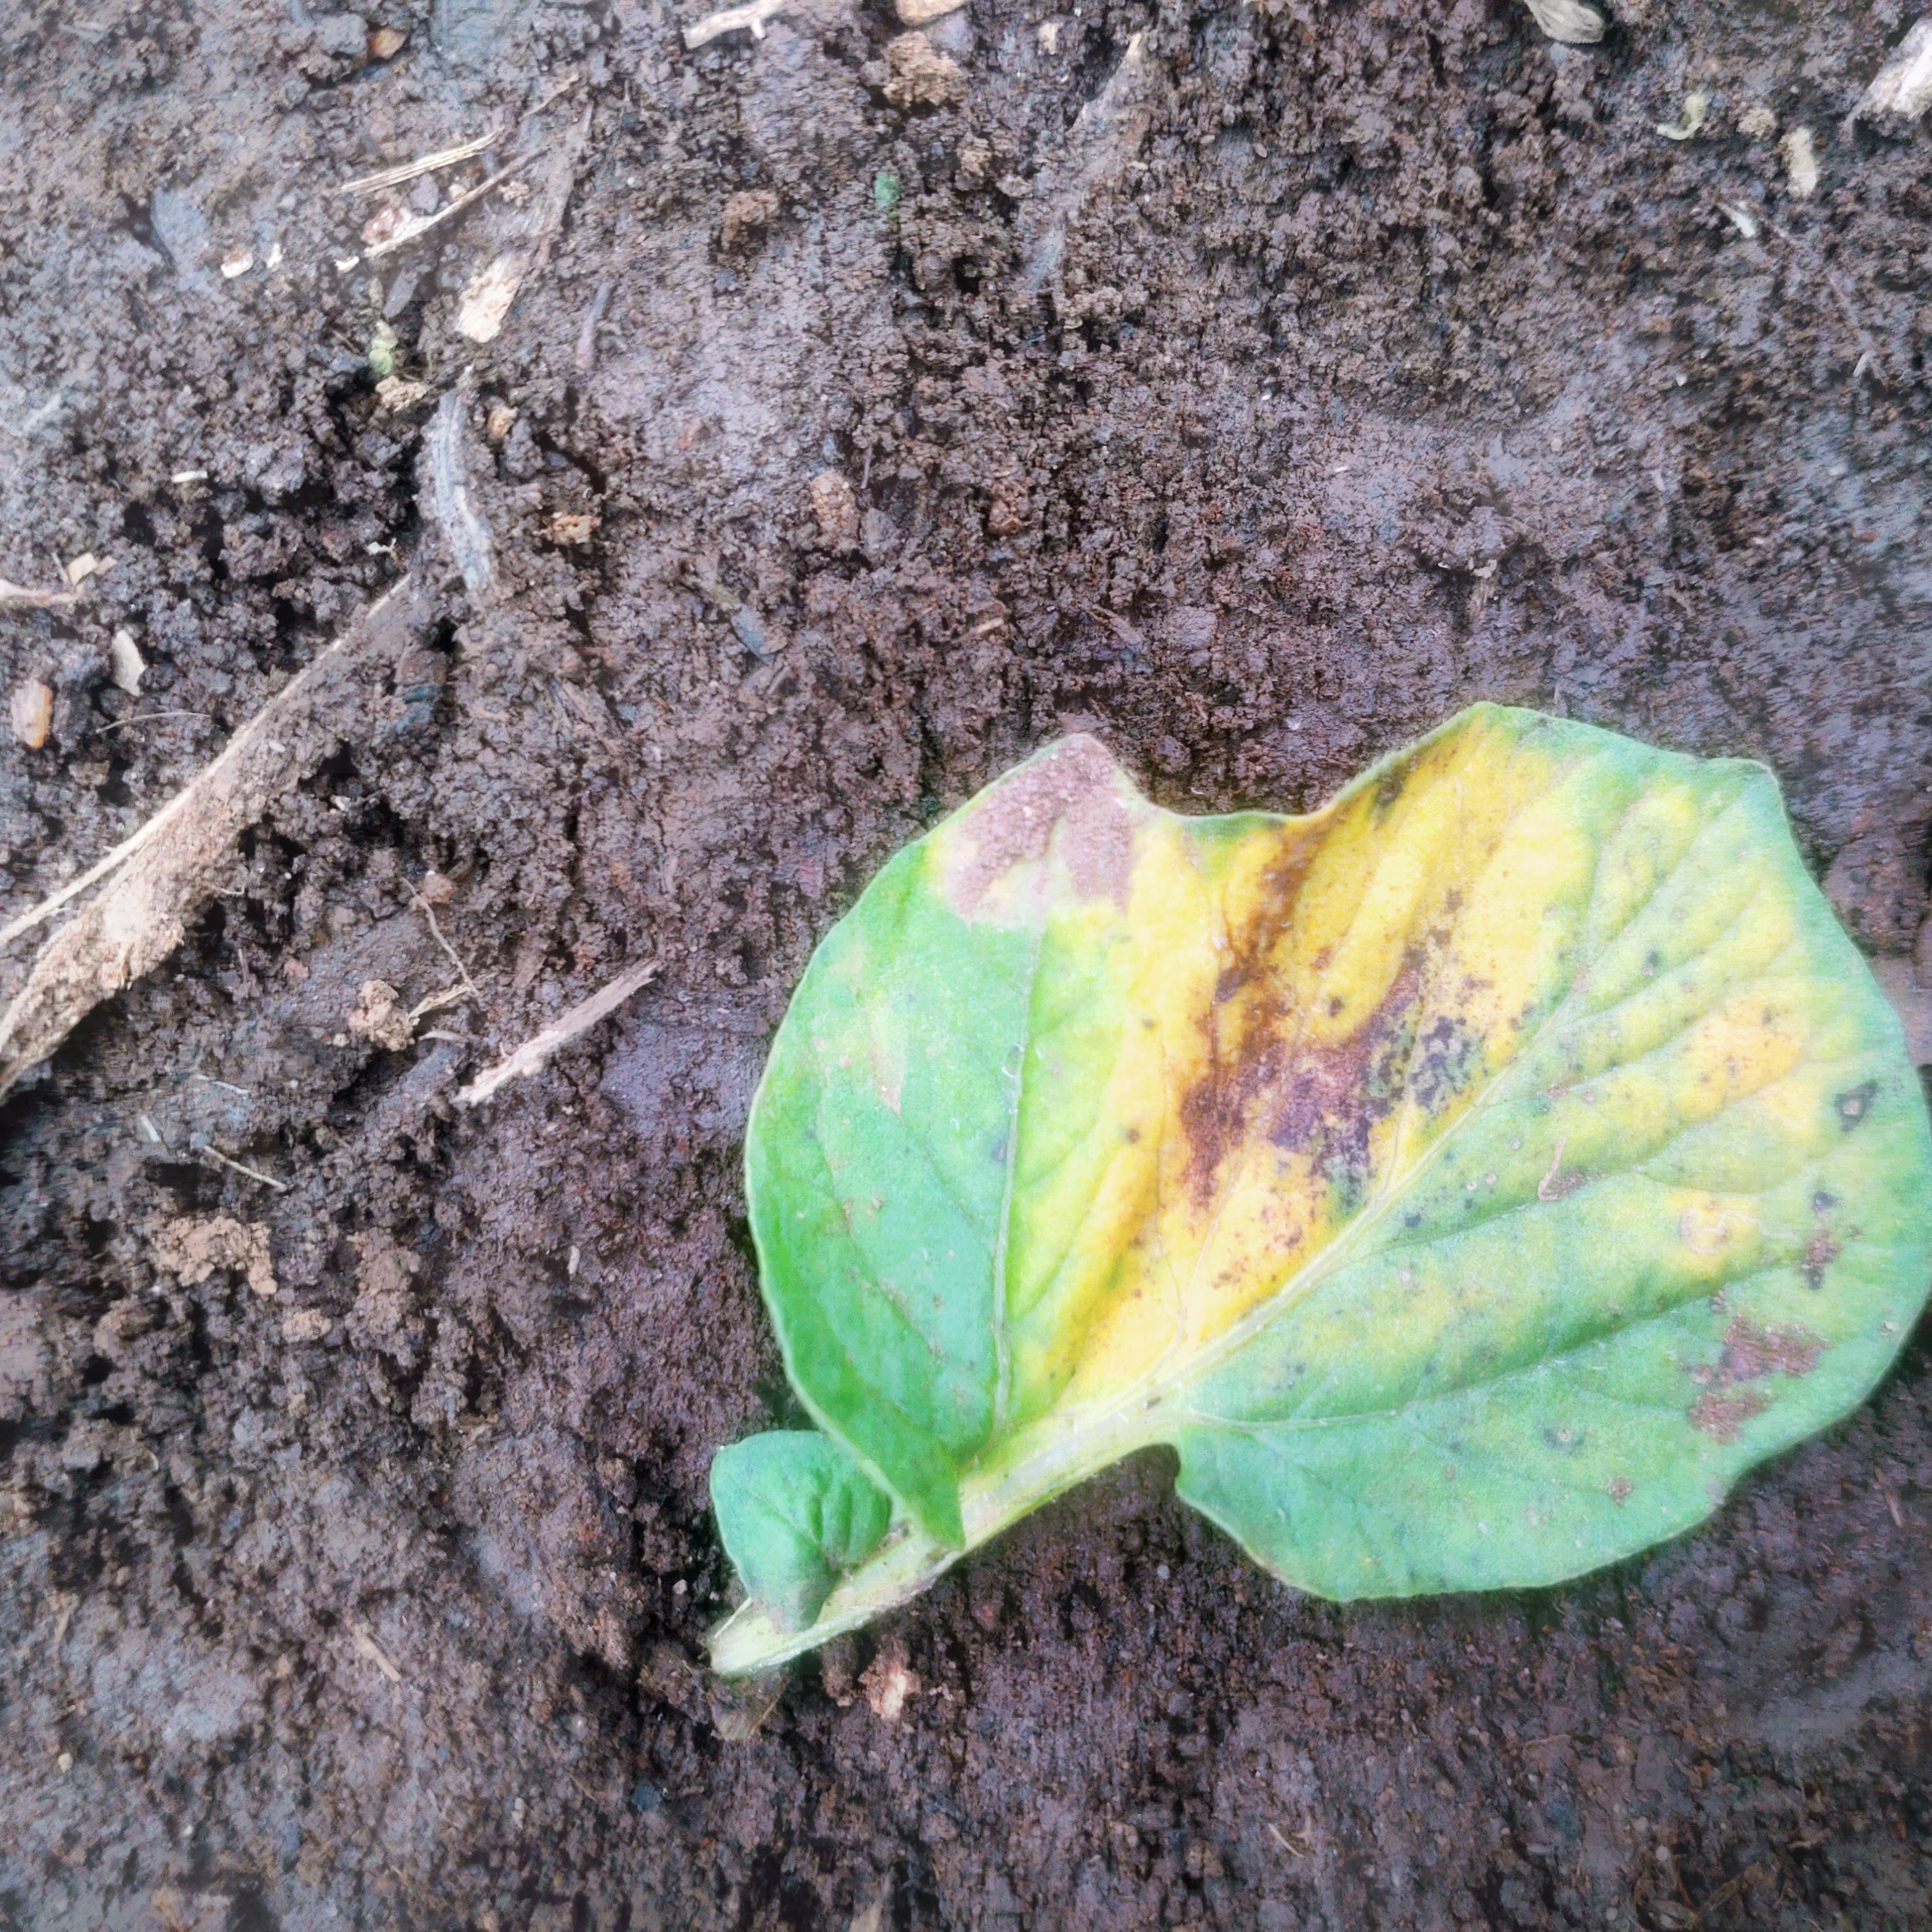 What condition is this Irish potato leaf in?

late blight
